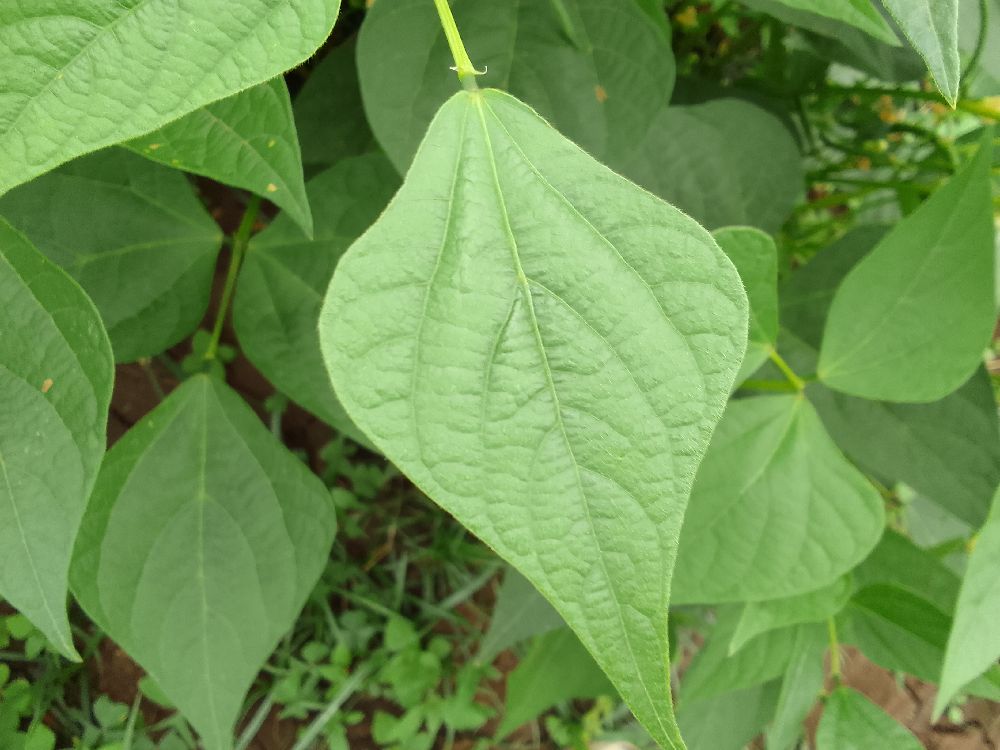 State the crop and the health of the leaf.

common bean, healthy
